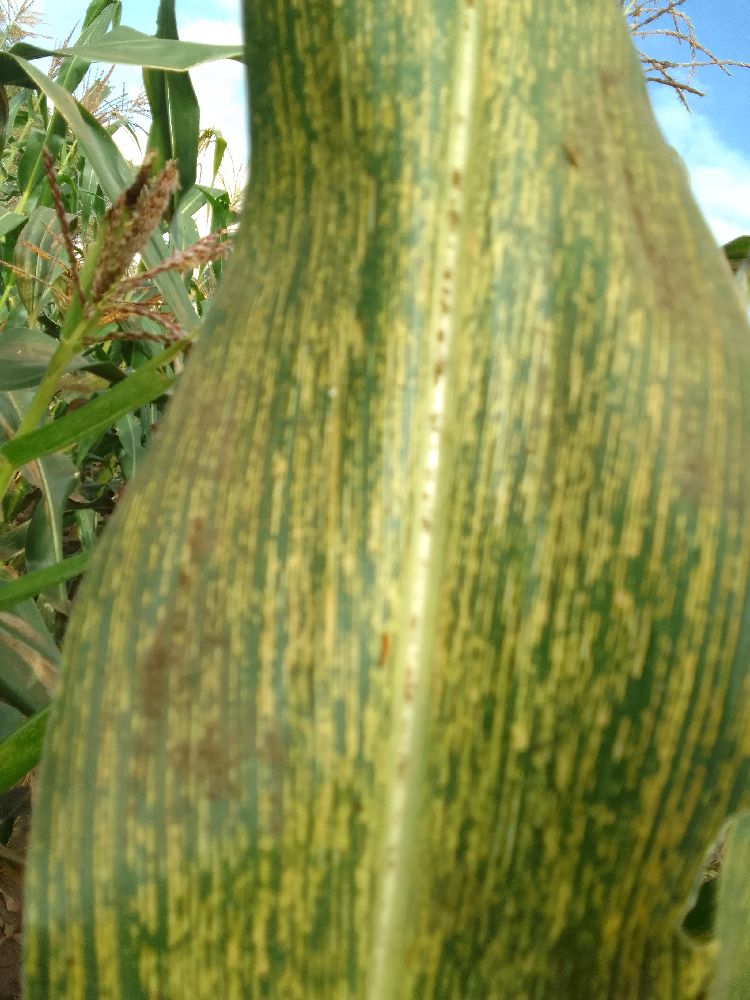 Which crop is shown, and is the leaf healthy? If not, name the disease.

maize, maize streak virus
